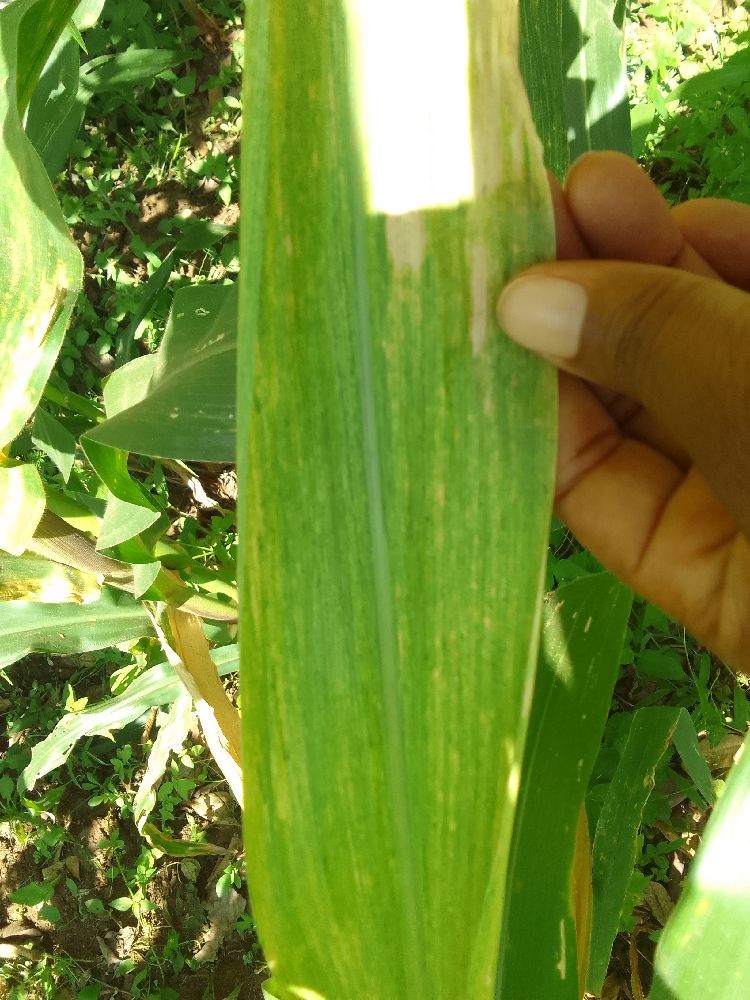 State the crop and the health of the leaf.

maize, maize lethal necrosis
